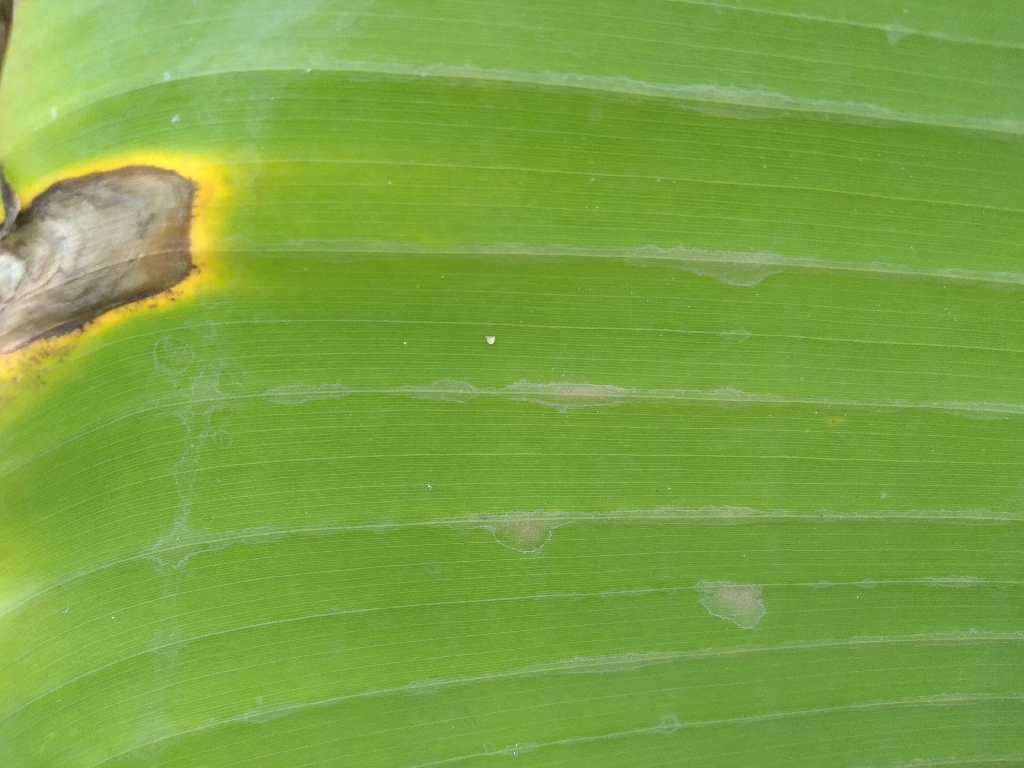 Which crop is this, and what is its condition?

banana, black sigatoka
